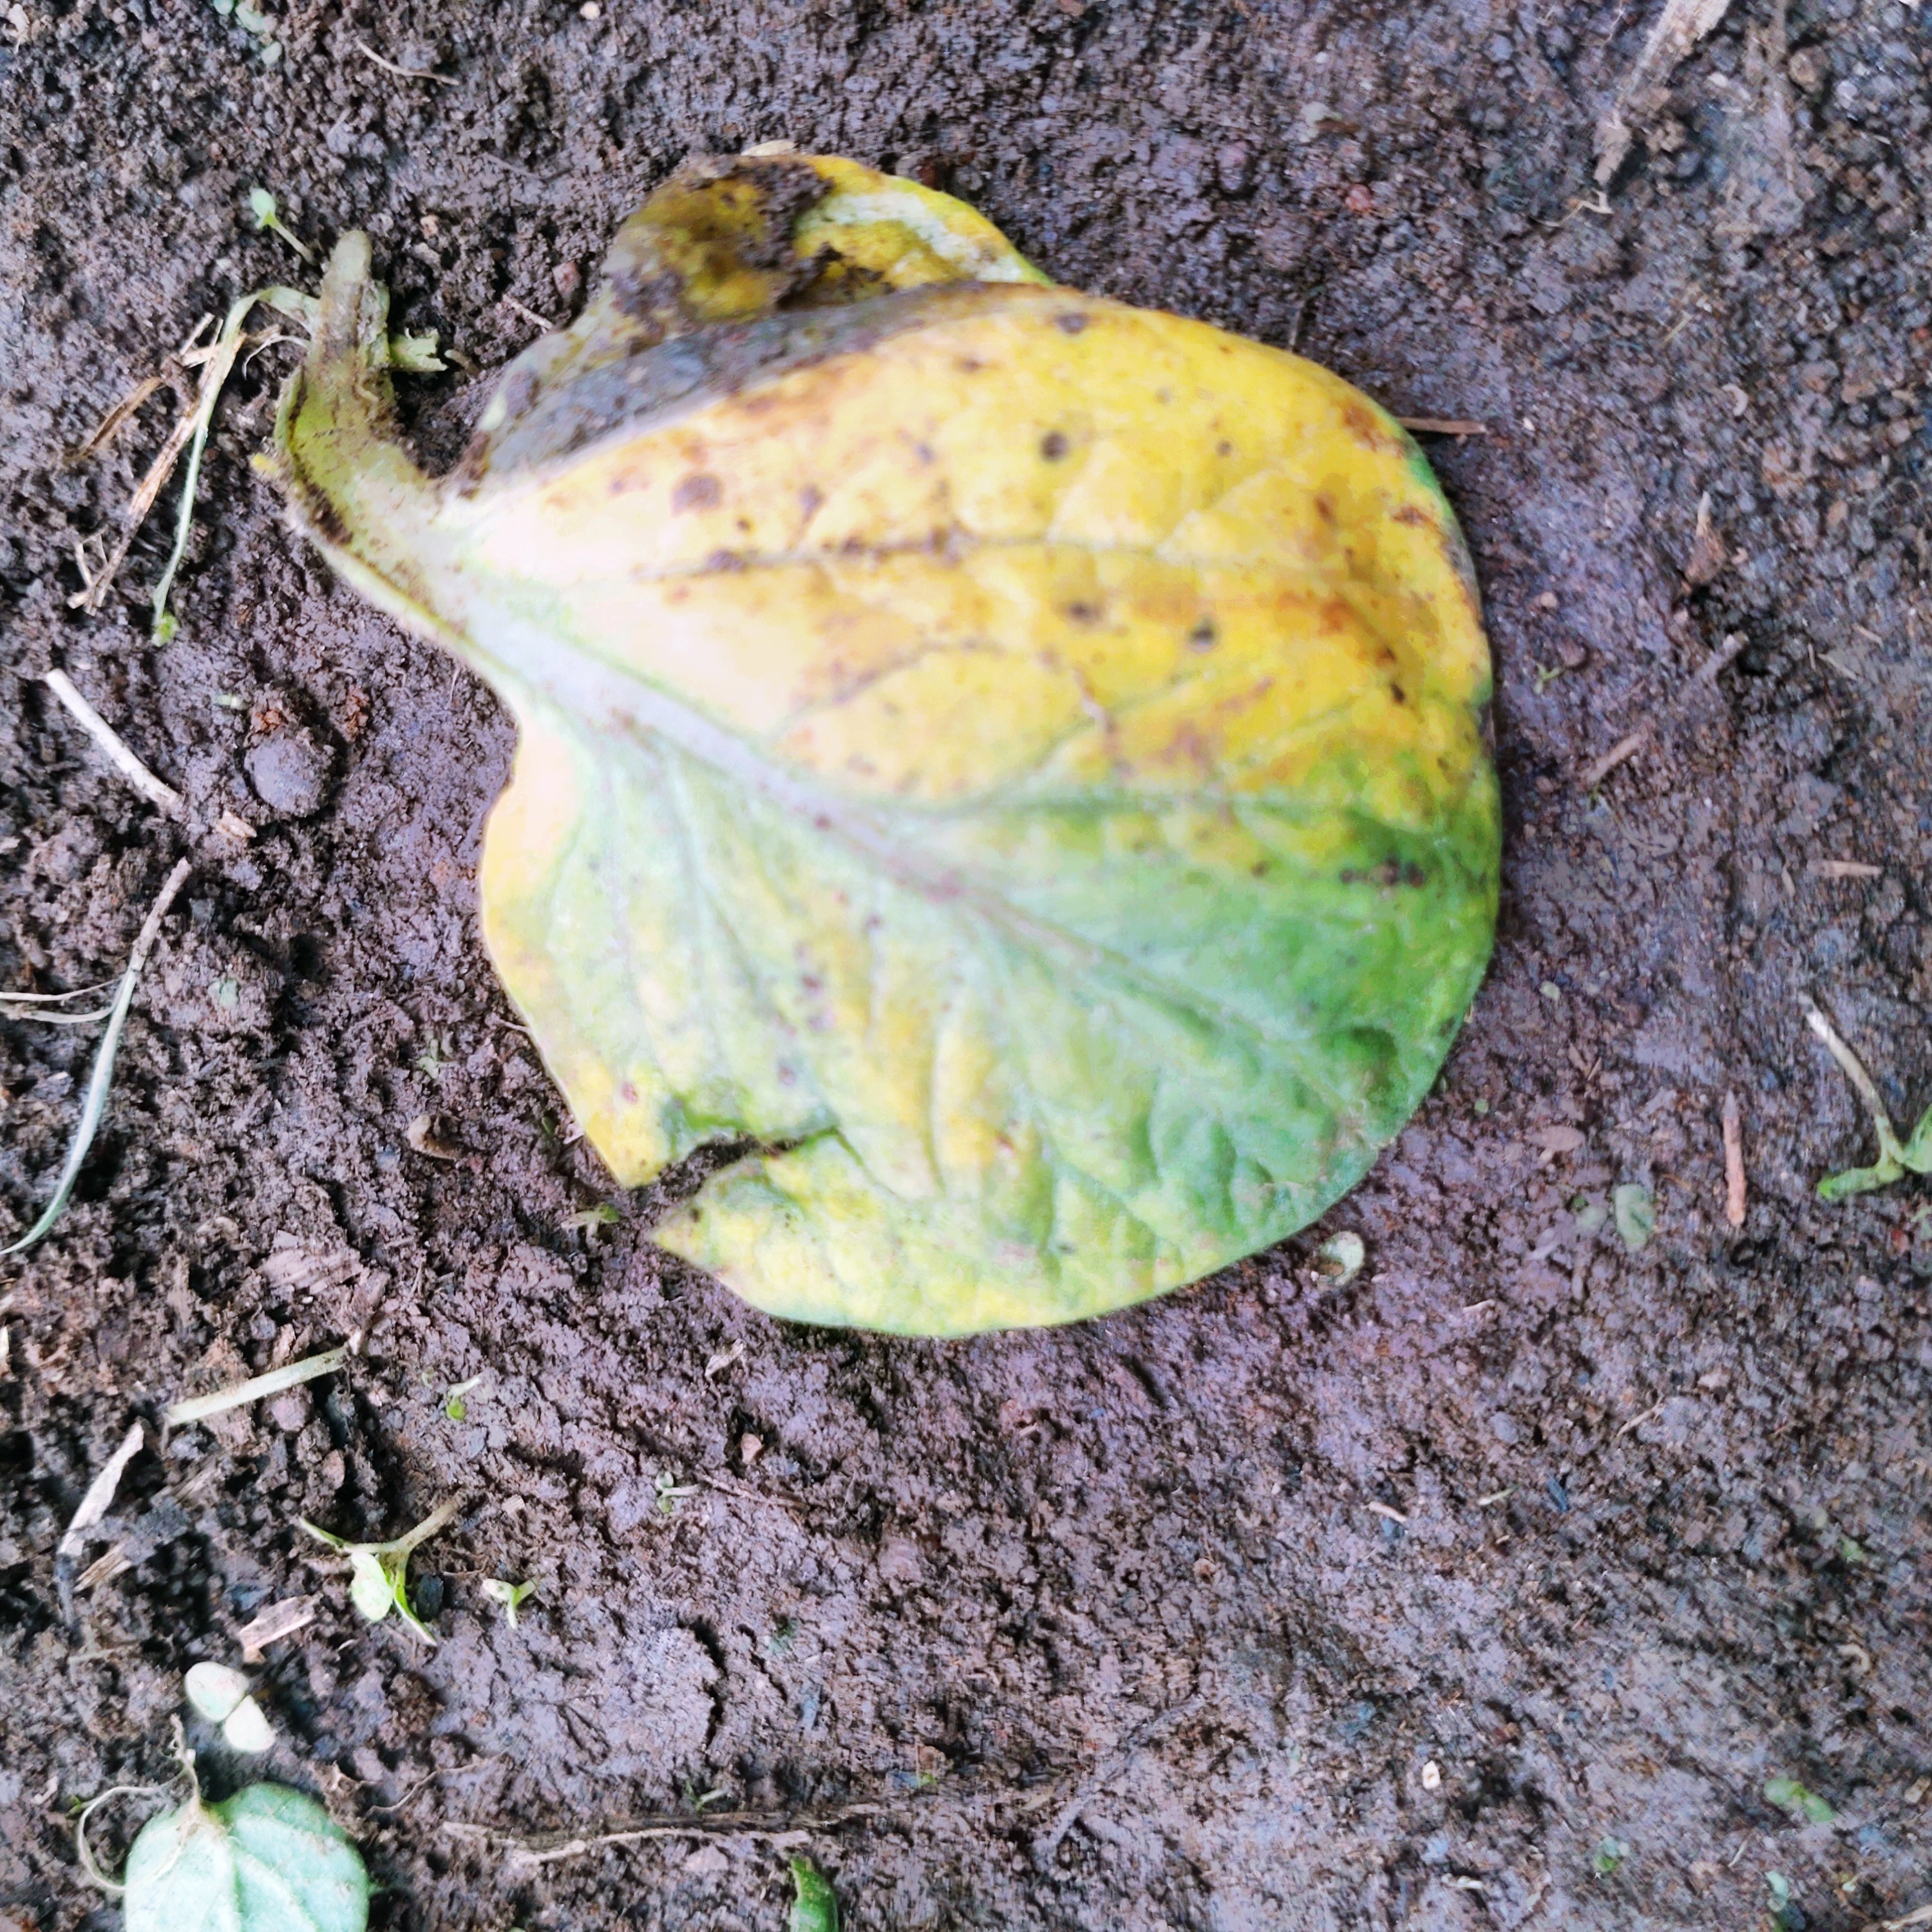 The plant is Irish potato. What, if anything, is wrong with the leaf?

late blight
